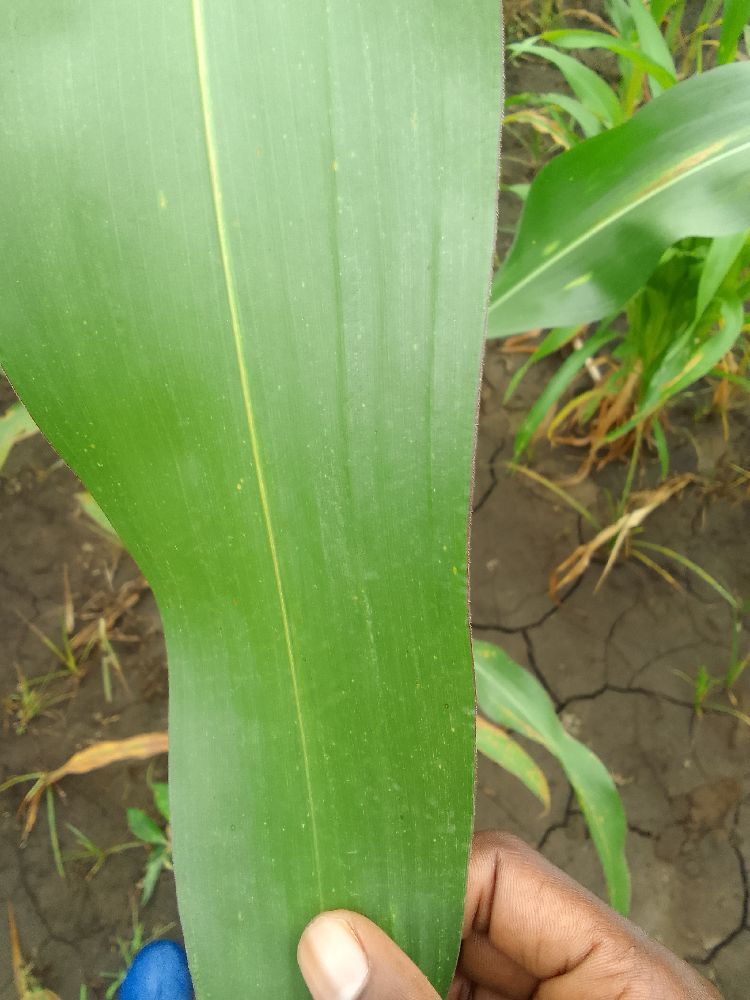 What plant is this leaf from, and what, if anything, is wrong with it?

maize, healthy
